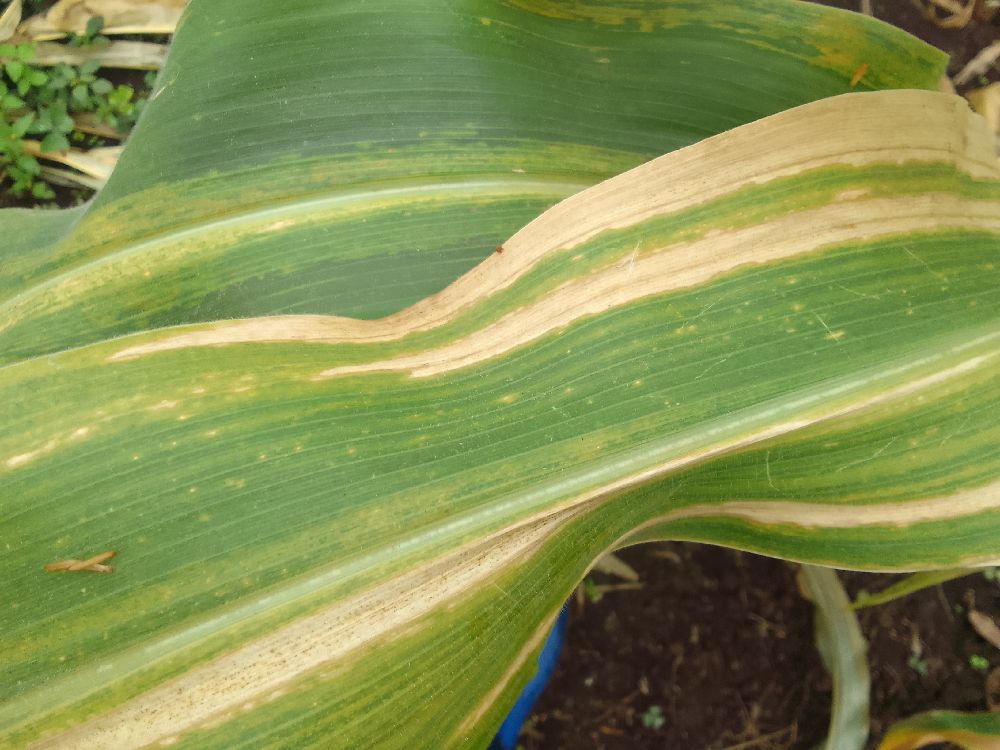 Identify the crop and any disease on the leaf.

maize, maize lethal necrosis
